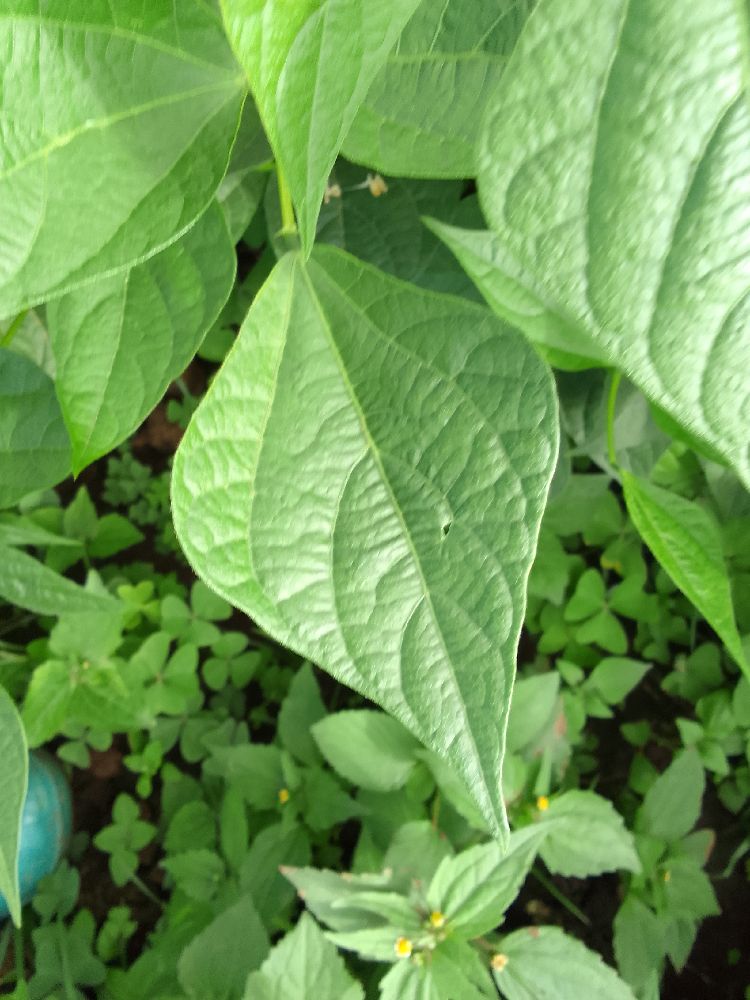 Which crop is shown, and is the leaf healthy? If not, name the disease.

common bean, healthy
